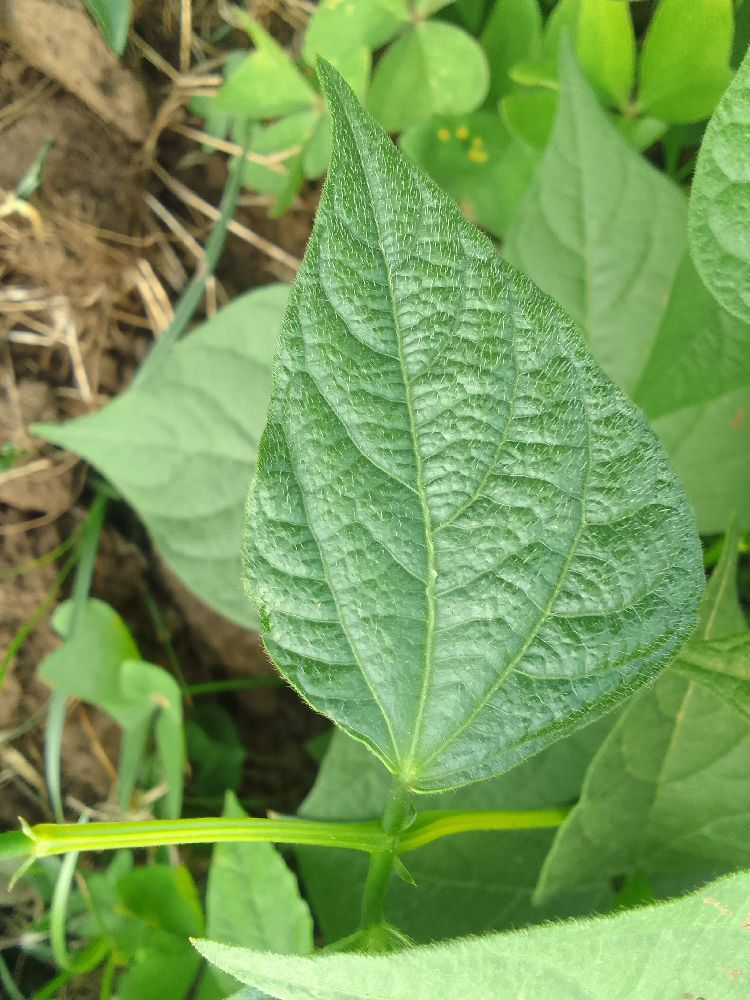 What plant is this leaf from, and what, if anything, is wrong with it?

common bean, healthy
